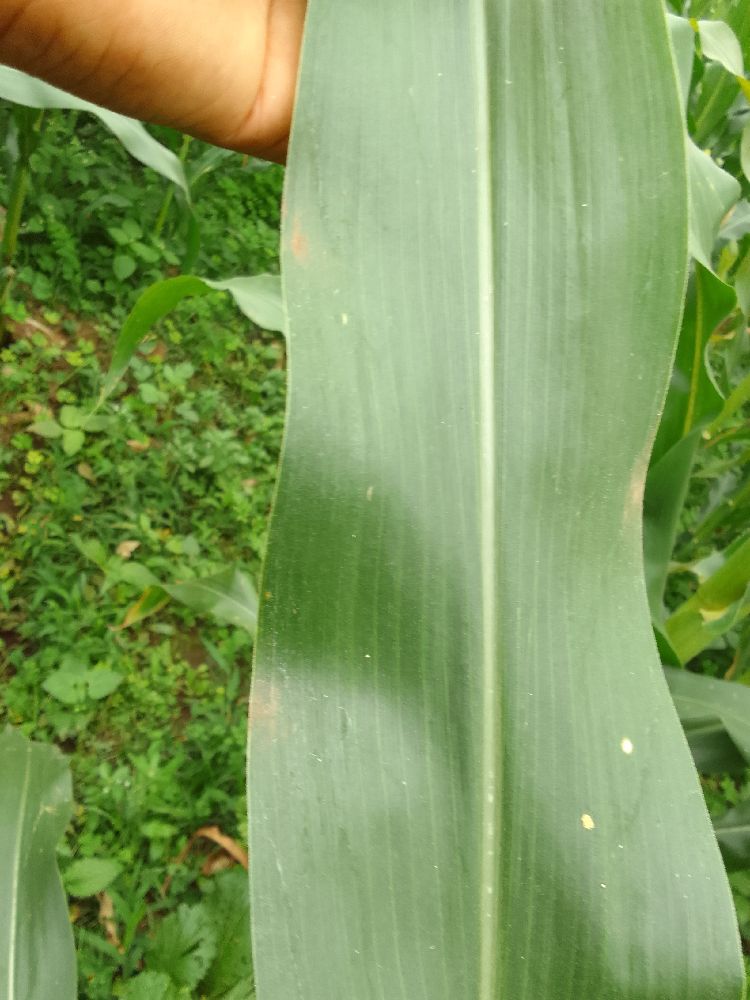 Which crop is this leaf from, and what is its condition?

maize, healthy
